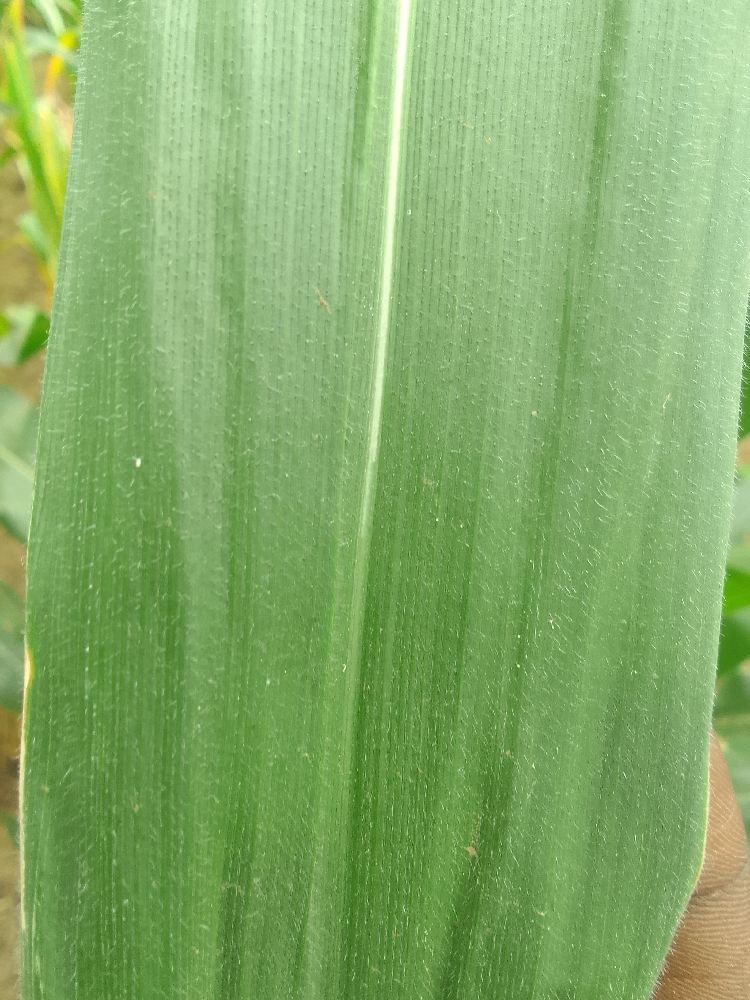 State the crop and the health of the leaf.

maize, healthy
